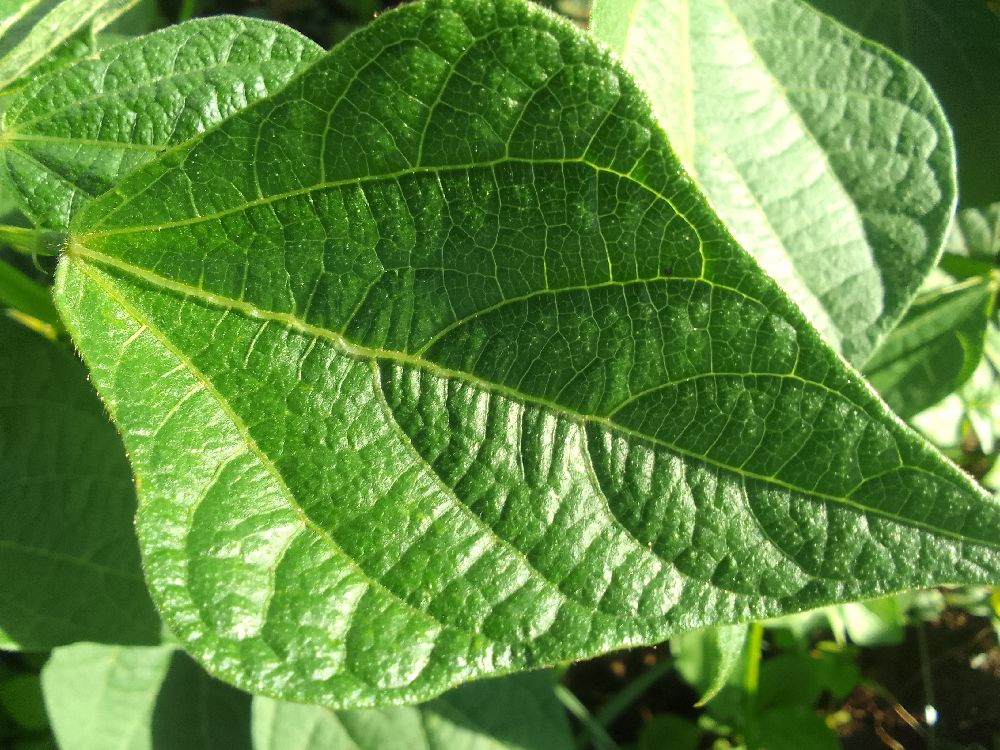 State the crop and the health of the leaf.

common bean, healthy
